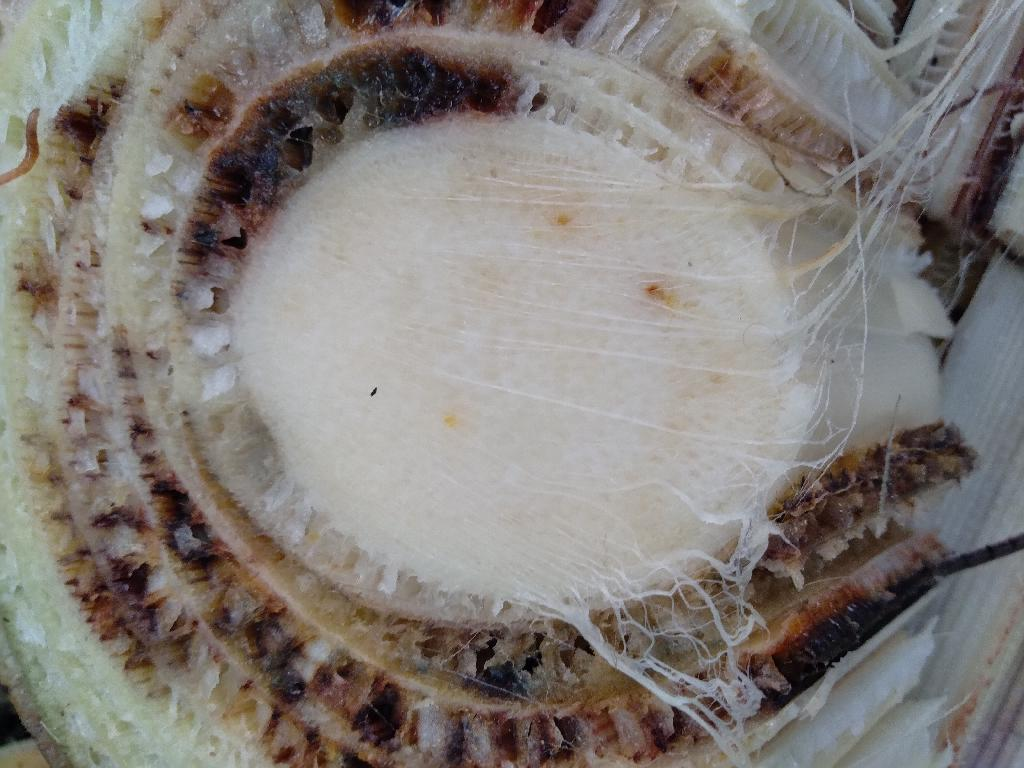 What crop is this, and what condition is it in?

banana, fusarium wilt race 1
